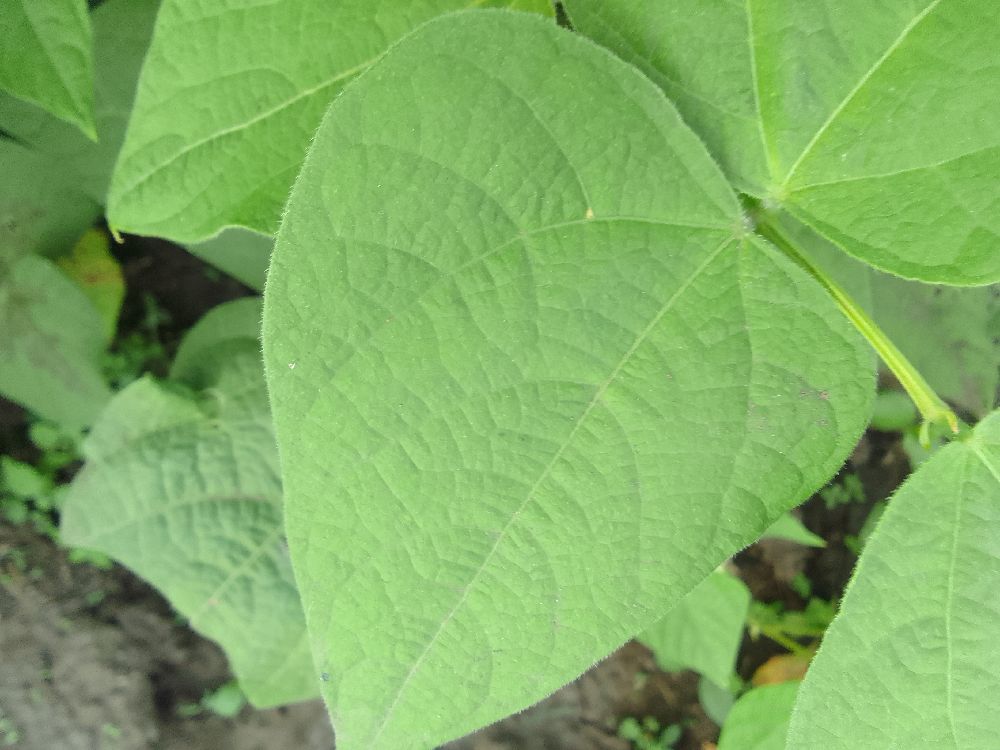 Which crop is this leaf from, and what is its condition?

common bean, healthy
